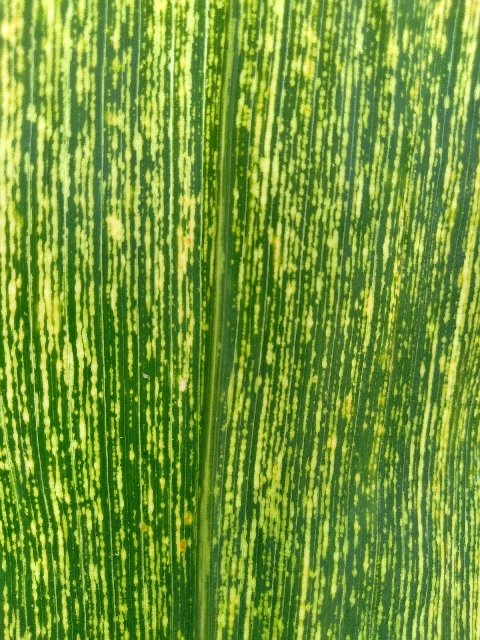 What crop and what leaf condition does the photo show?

maize, maize streak virus
